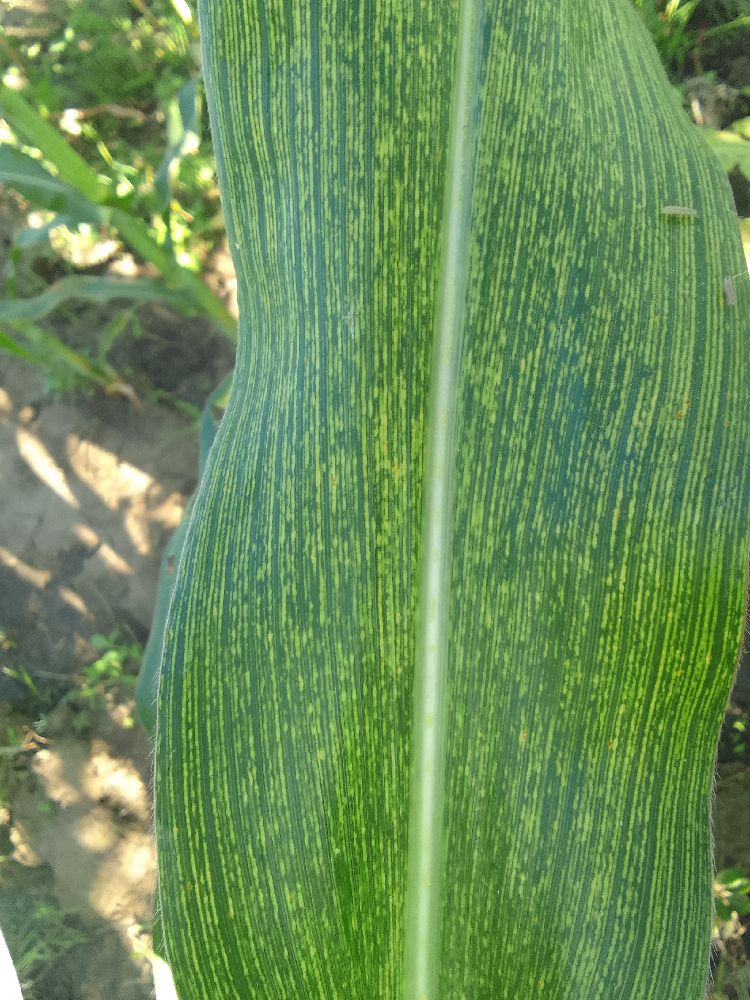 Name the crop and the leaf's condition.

maize, maize streak virus
